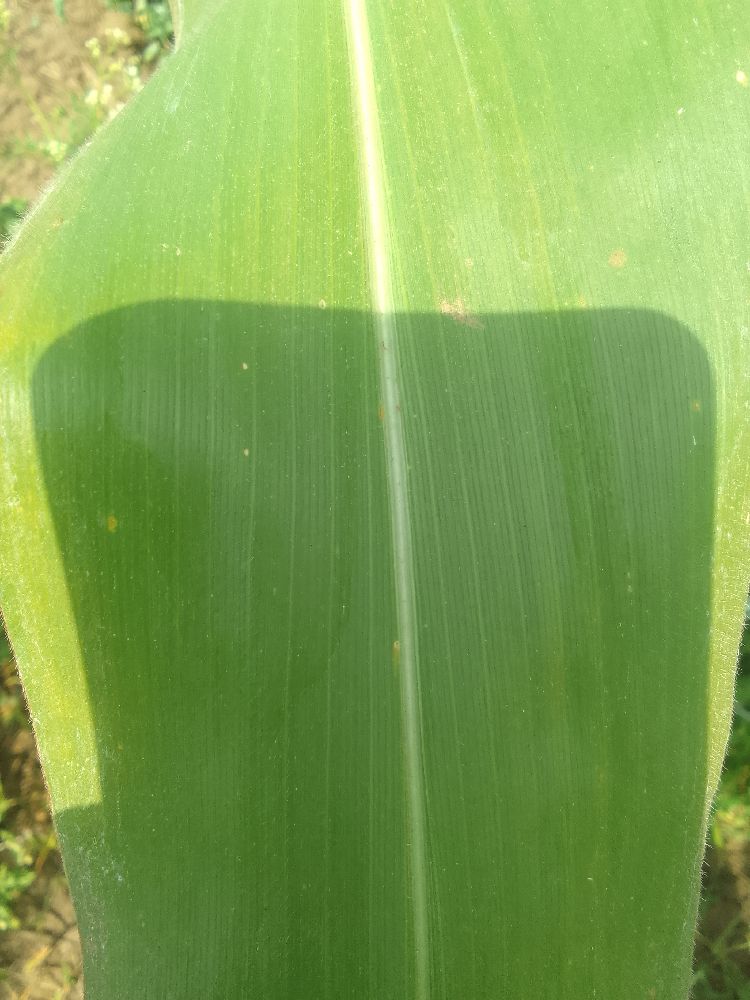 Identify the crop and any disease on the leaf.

maize, healthy
